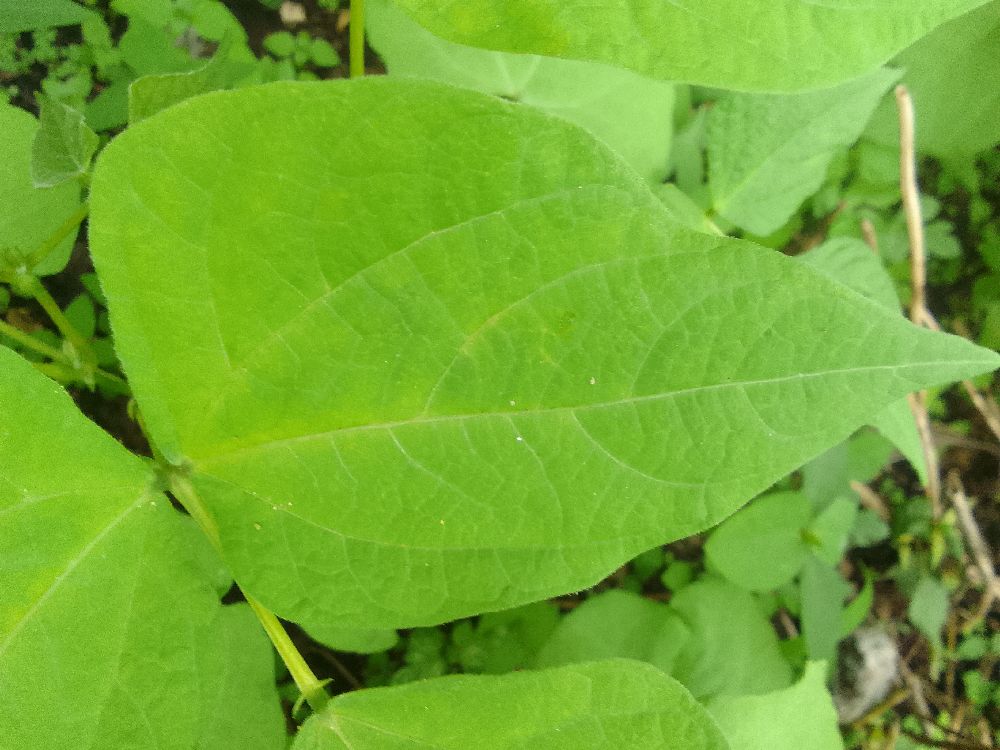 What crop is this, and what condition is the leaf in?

common bean, healthy
